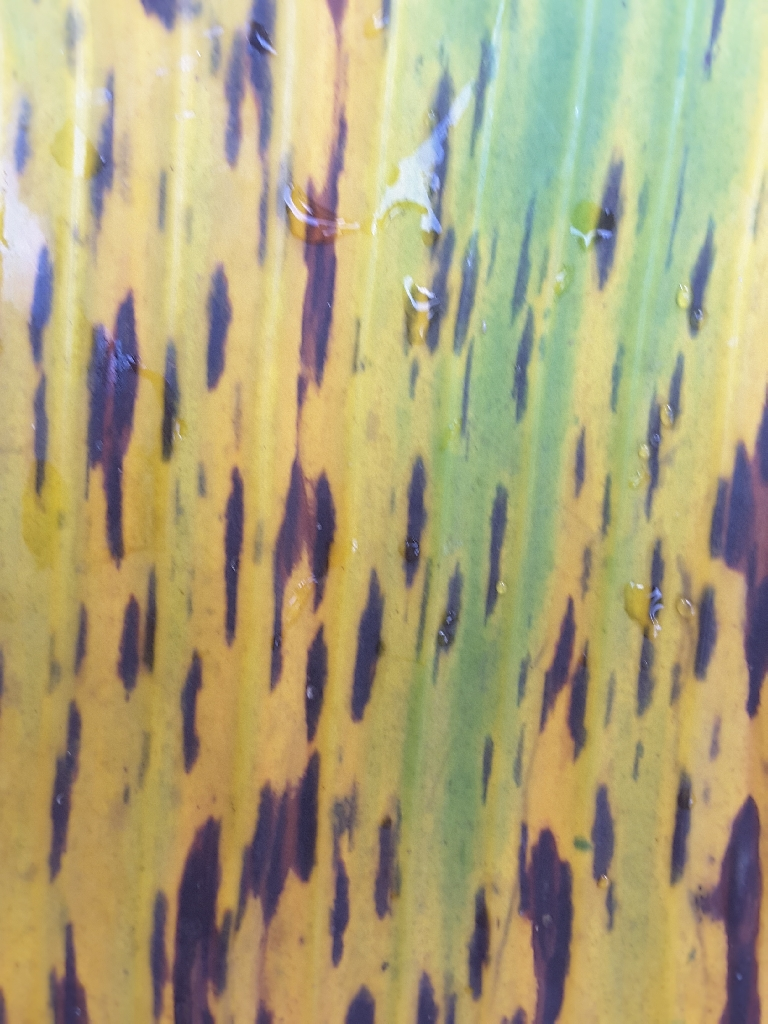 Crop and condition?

banana, black sigatoka
